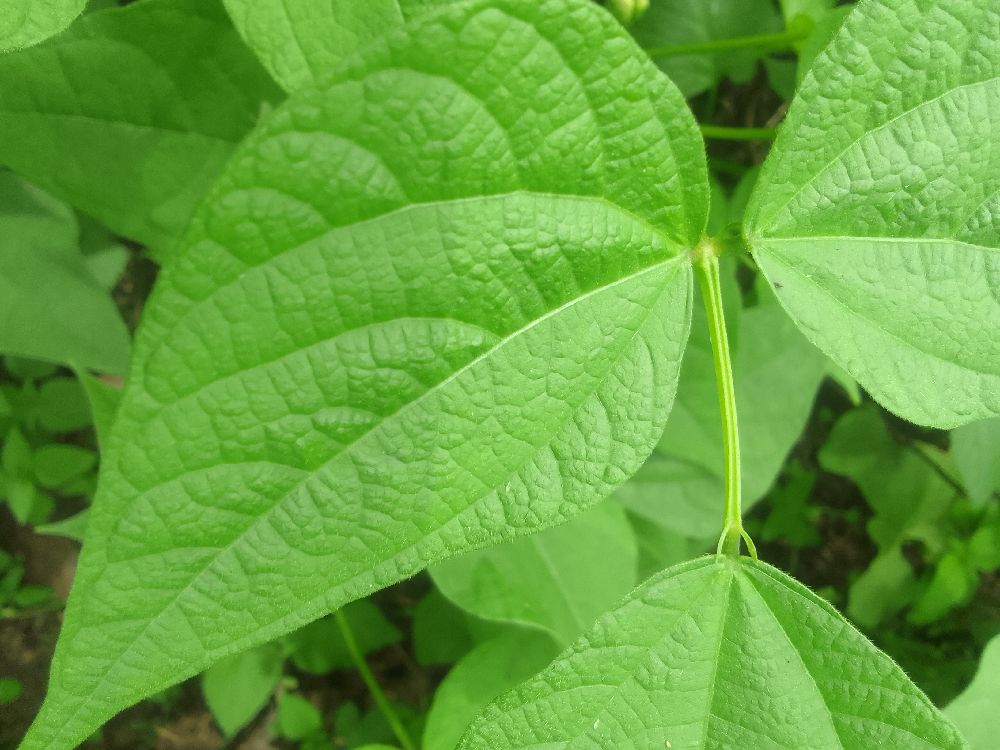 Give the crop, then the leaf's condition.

common bean, healthy
